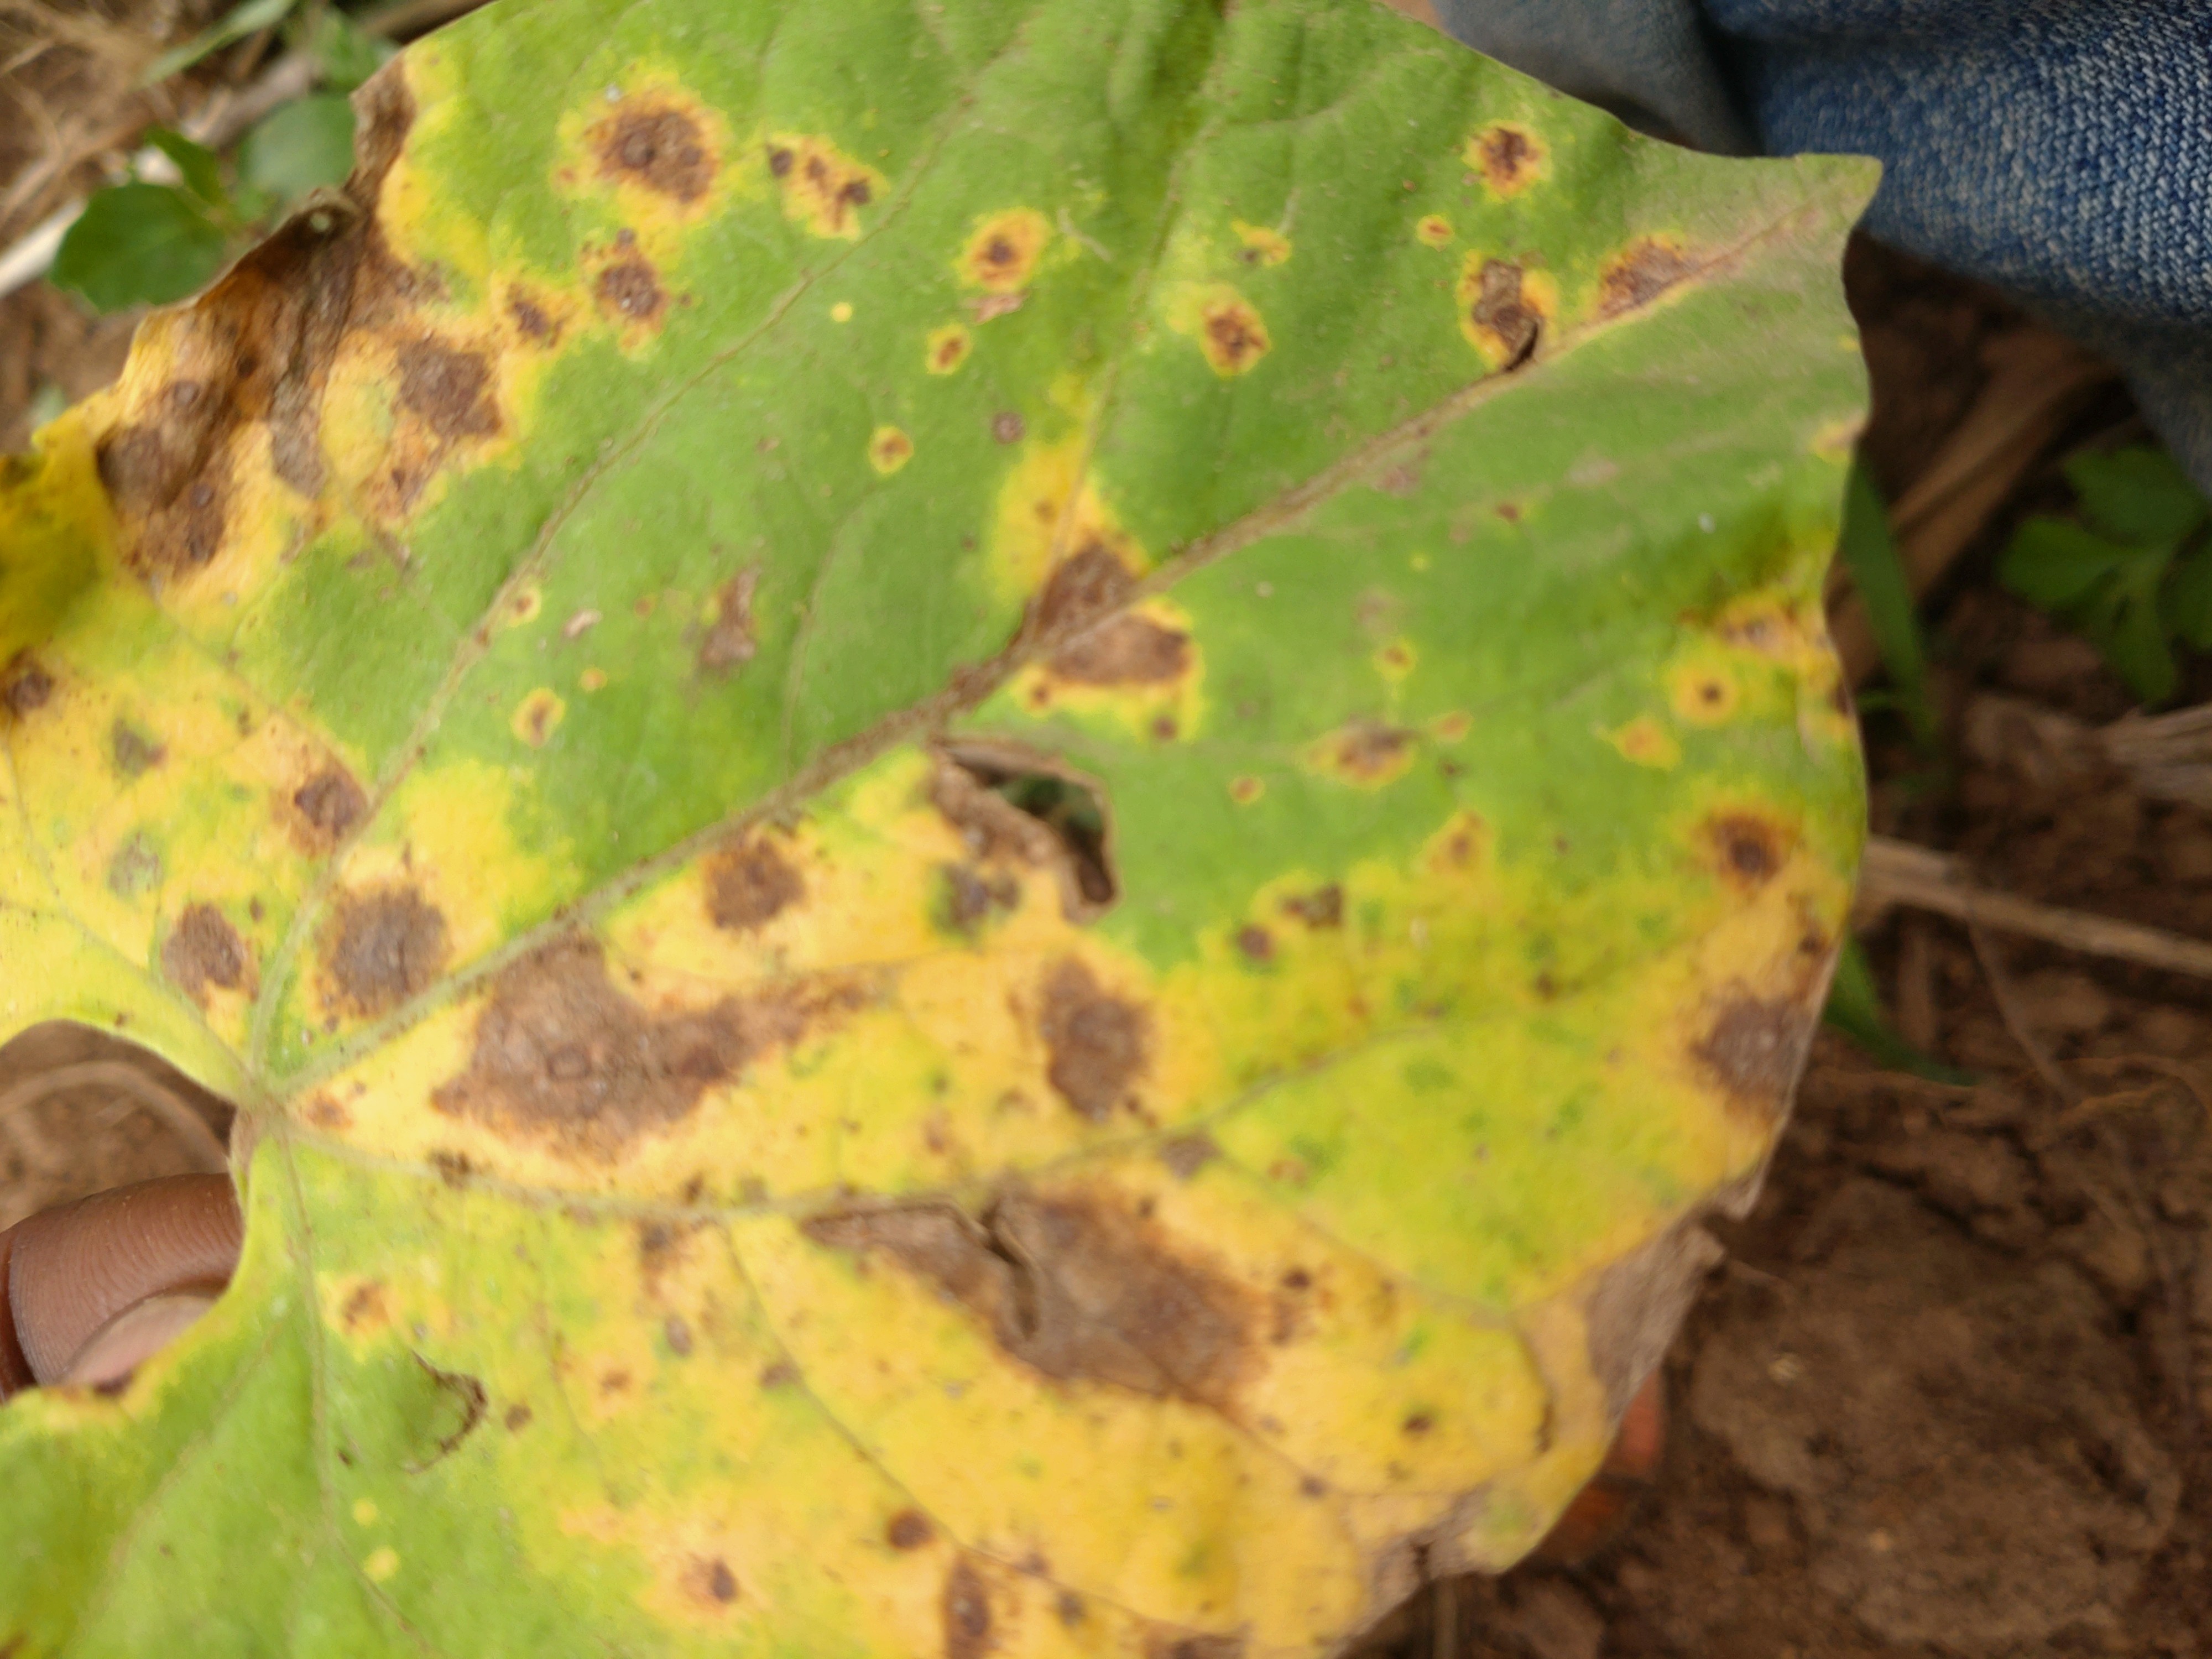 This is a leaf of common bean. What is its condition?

rust
